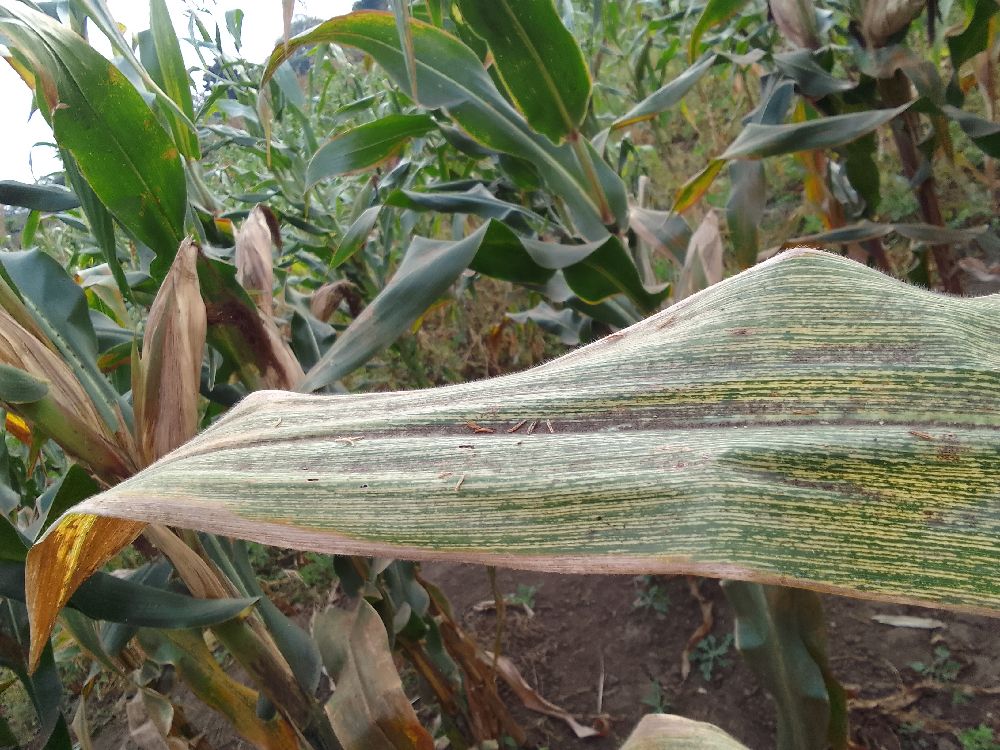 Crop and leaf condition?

maize, maize streak virus
